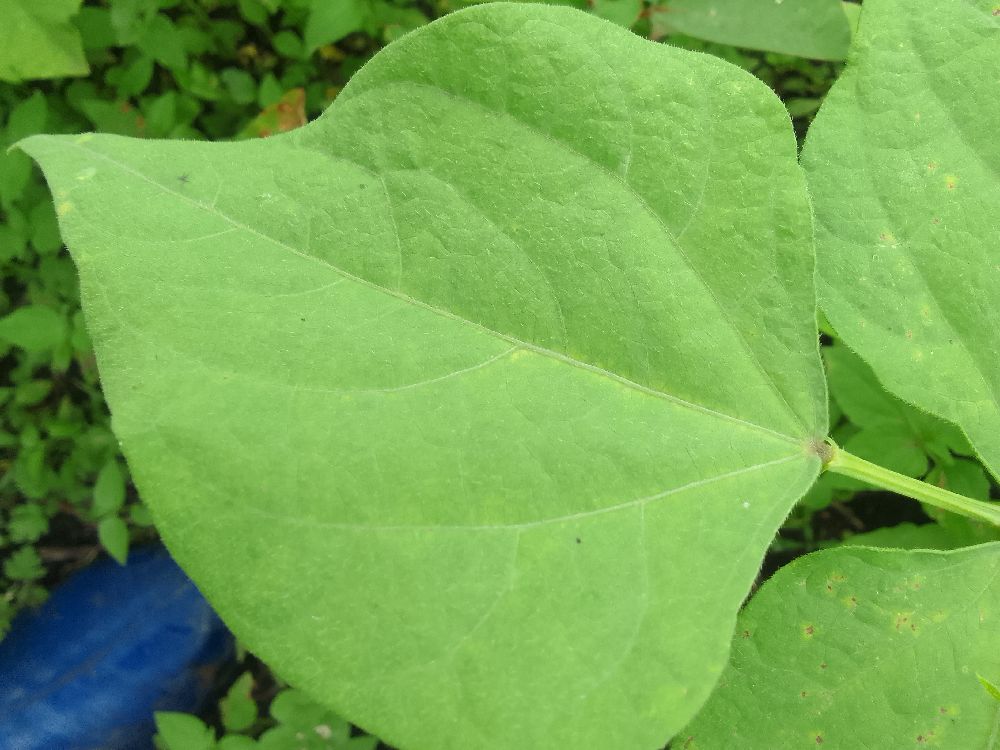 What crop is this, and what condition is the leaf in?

common bean, healthy
